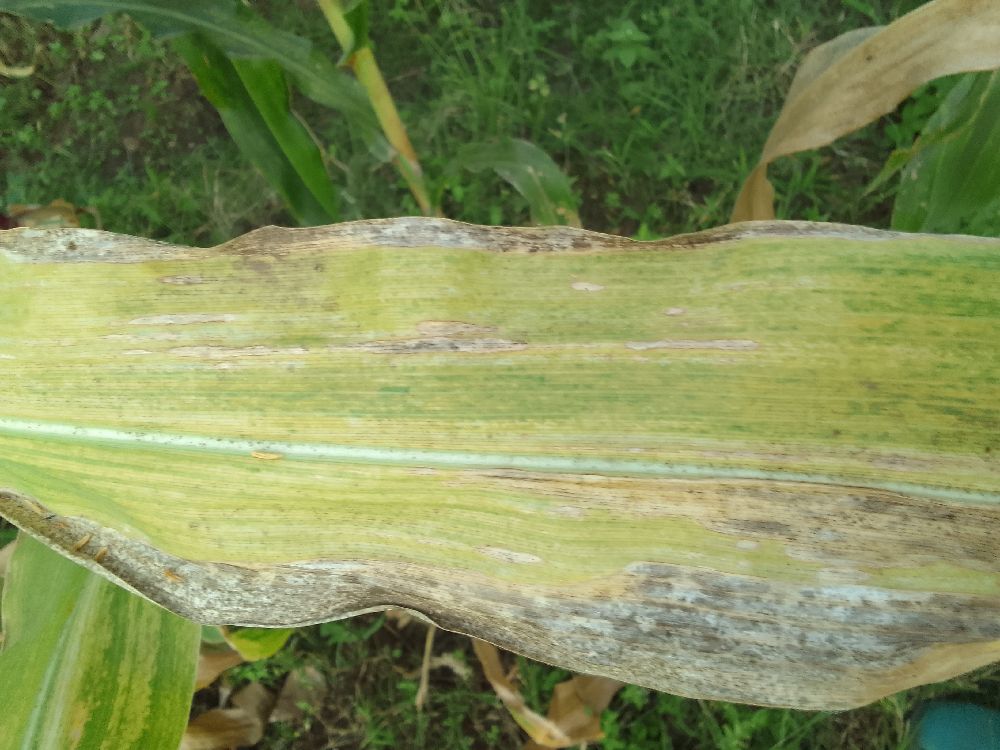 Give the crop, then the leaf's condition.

maize, maize lethal necrosis
